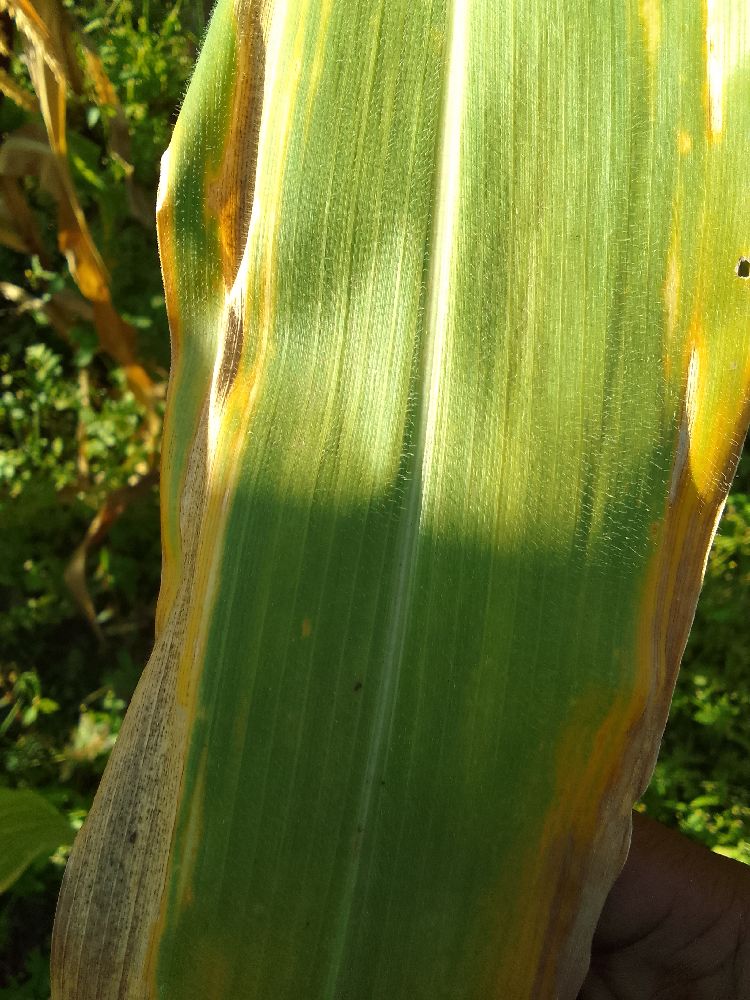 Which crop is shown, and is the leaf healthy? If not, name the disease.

maize, maize lethal necrosis
